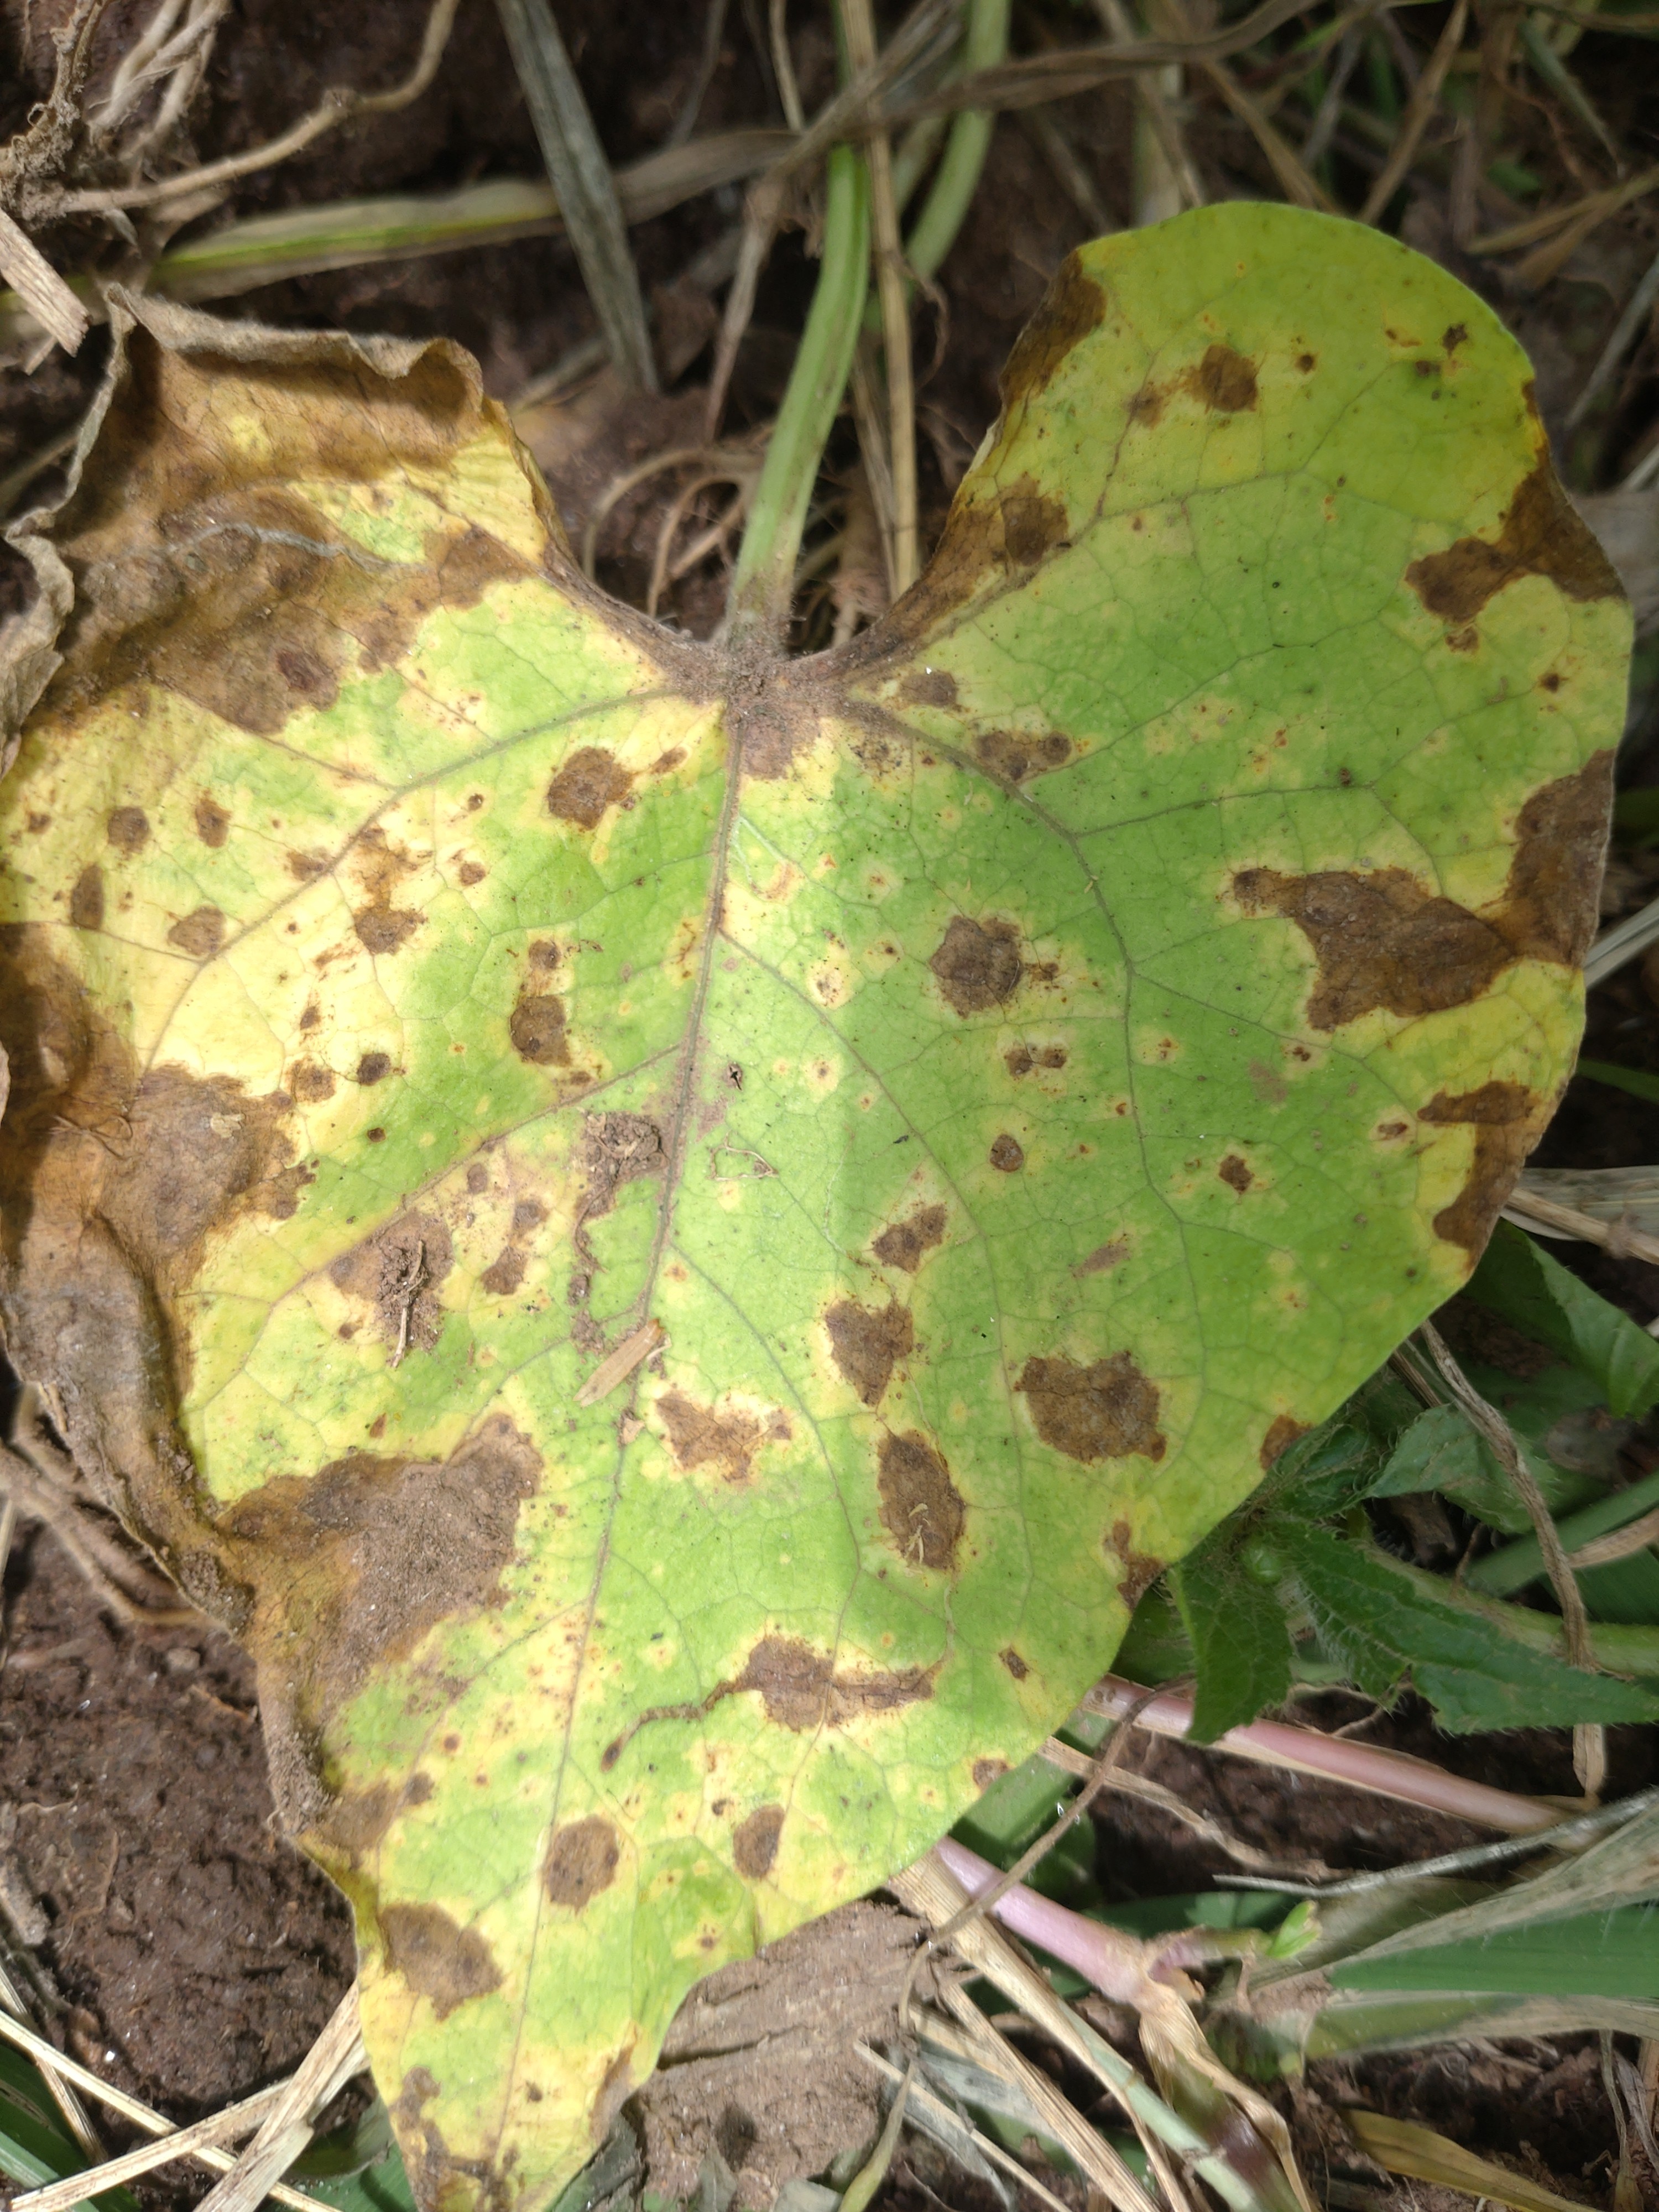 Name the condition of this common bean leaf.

rust
